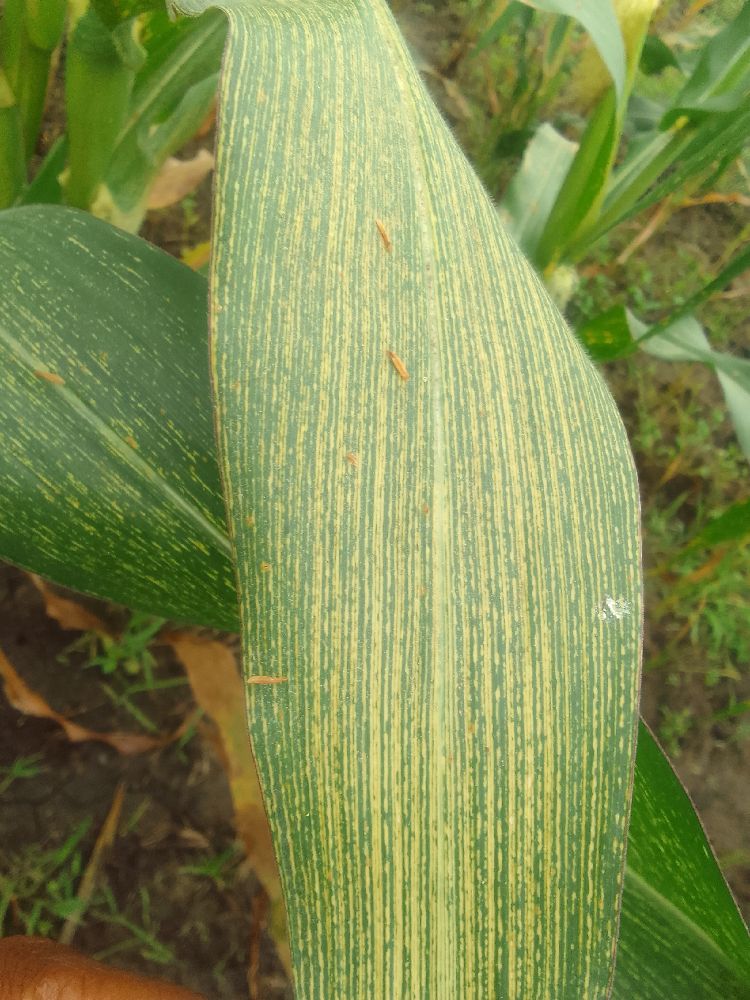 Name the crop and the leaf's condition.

maize, maize streak virus
